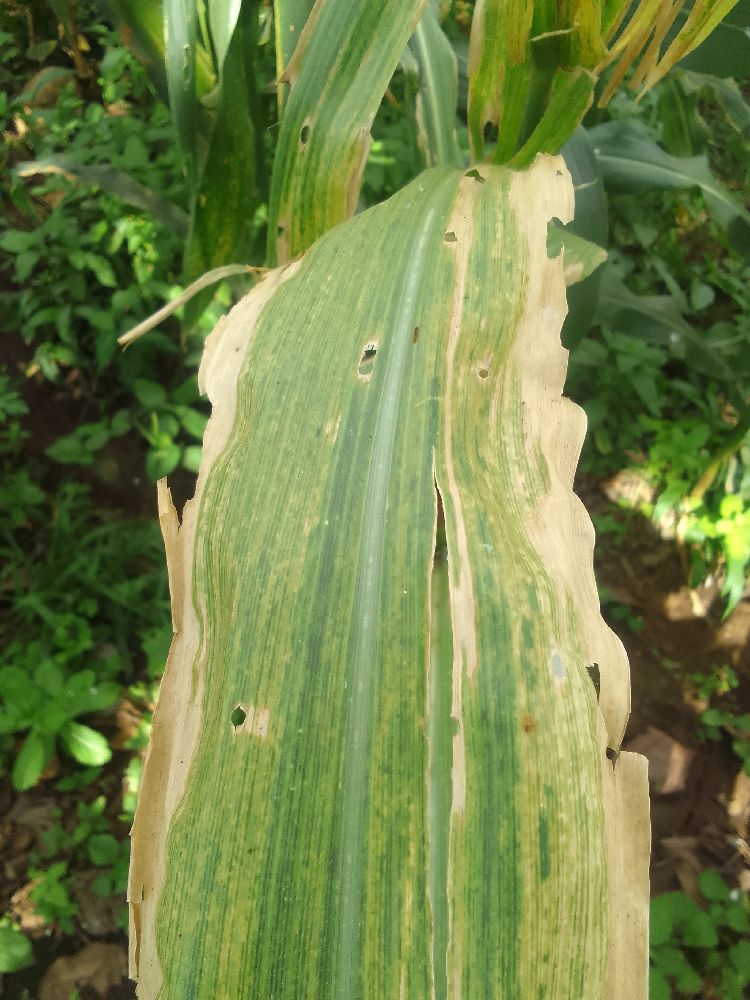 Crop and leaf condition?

maize, maize lethal necrosis
